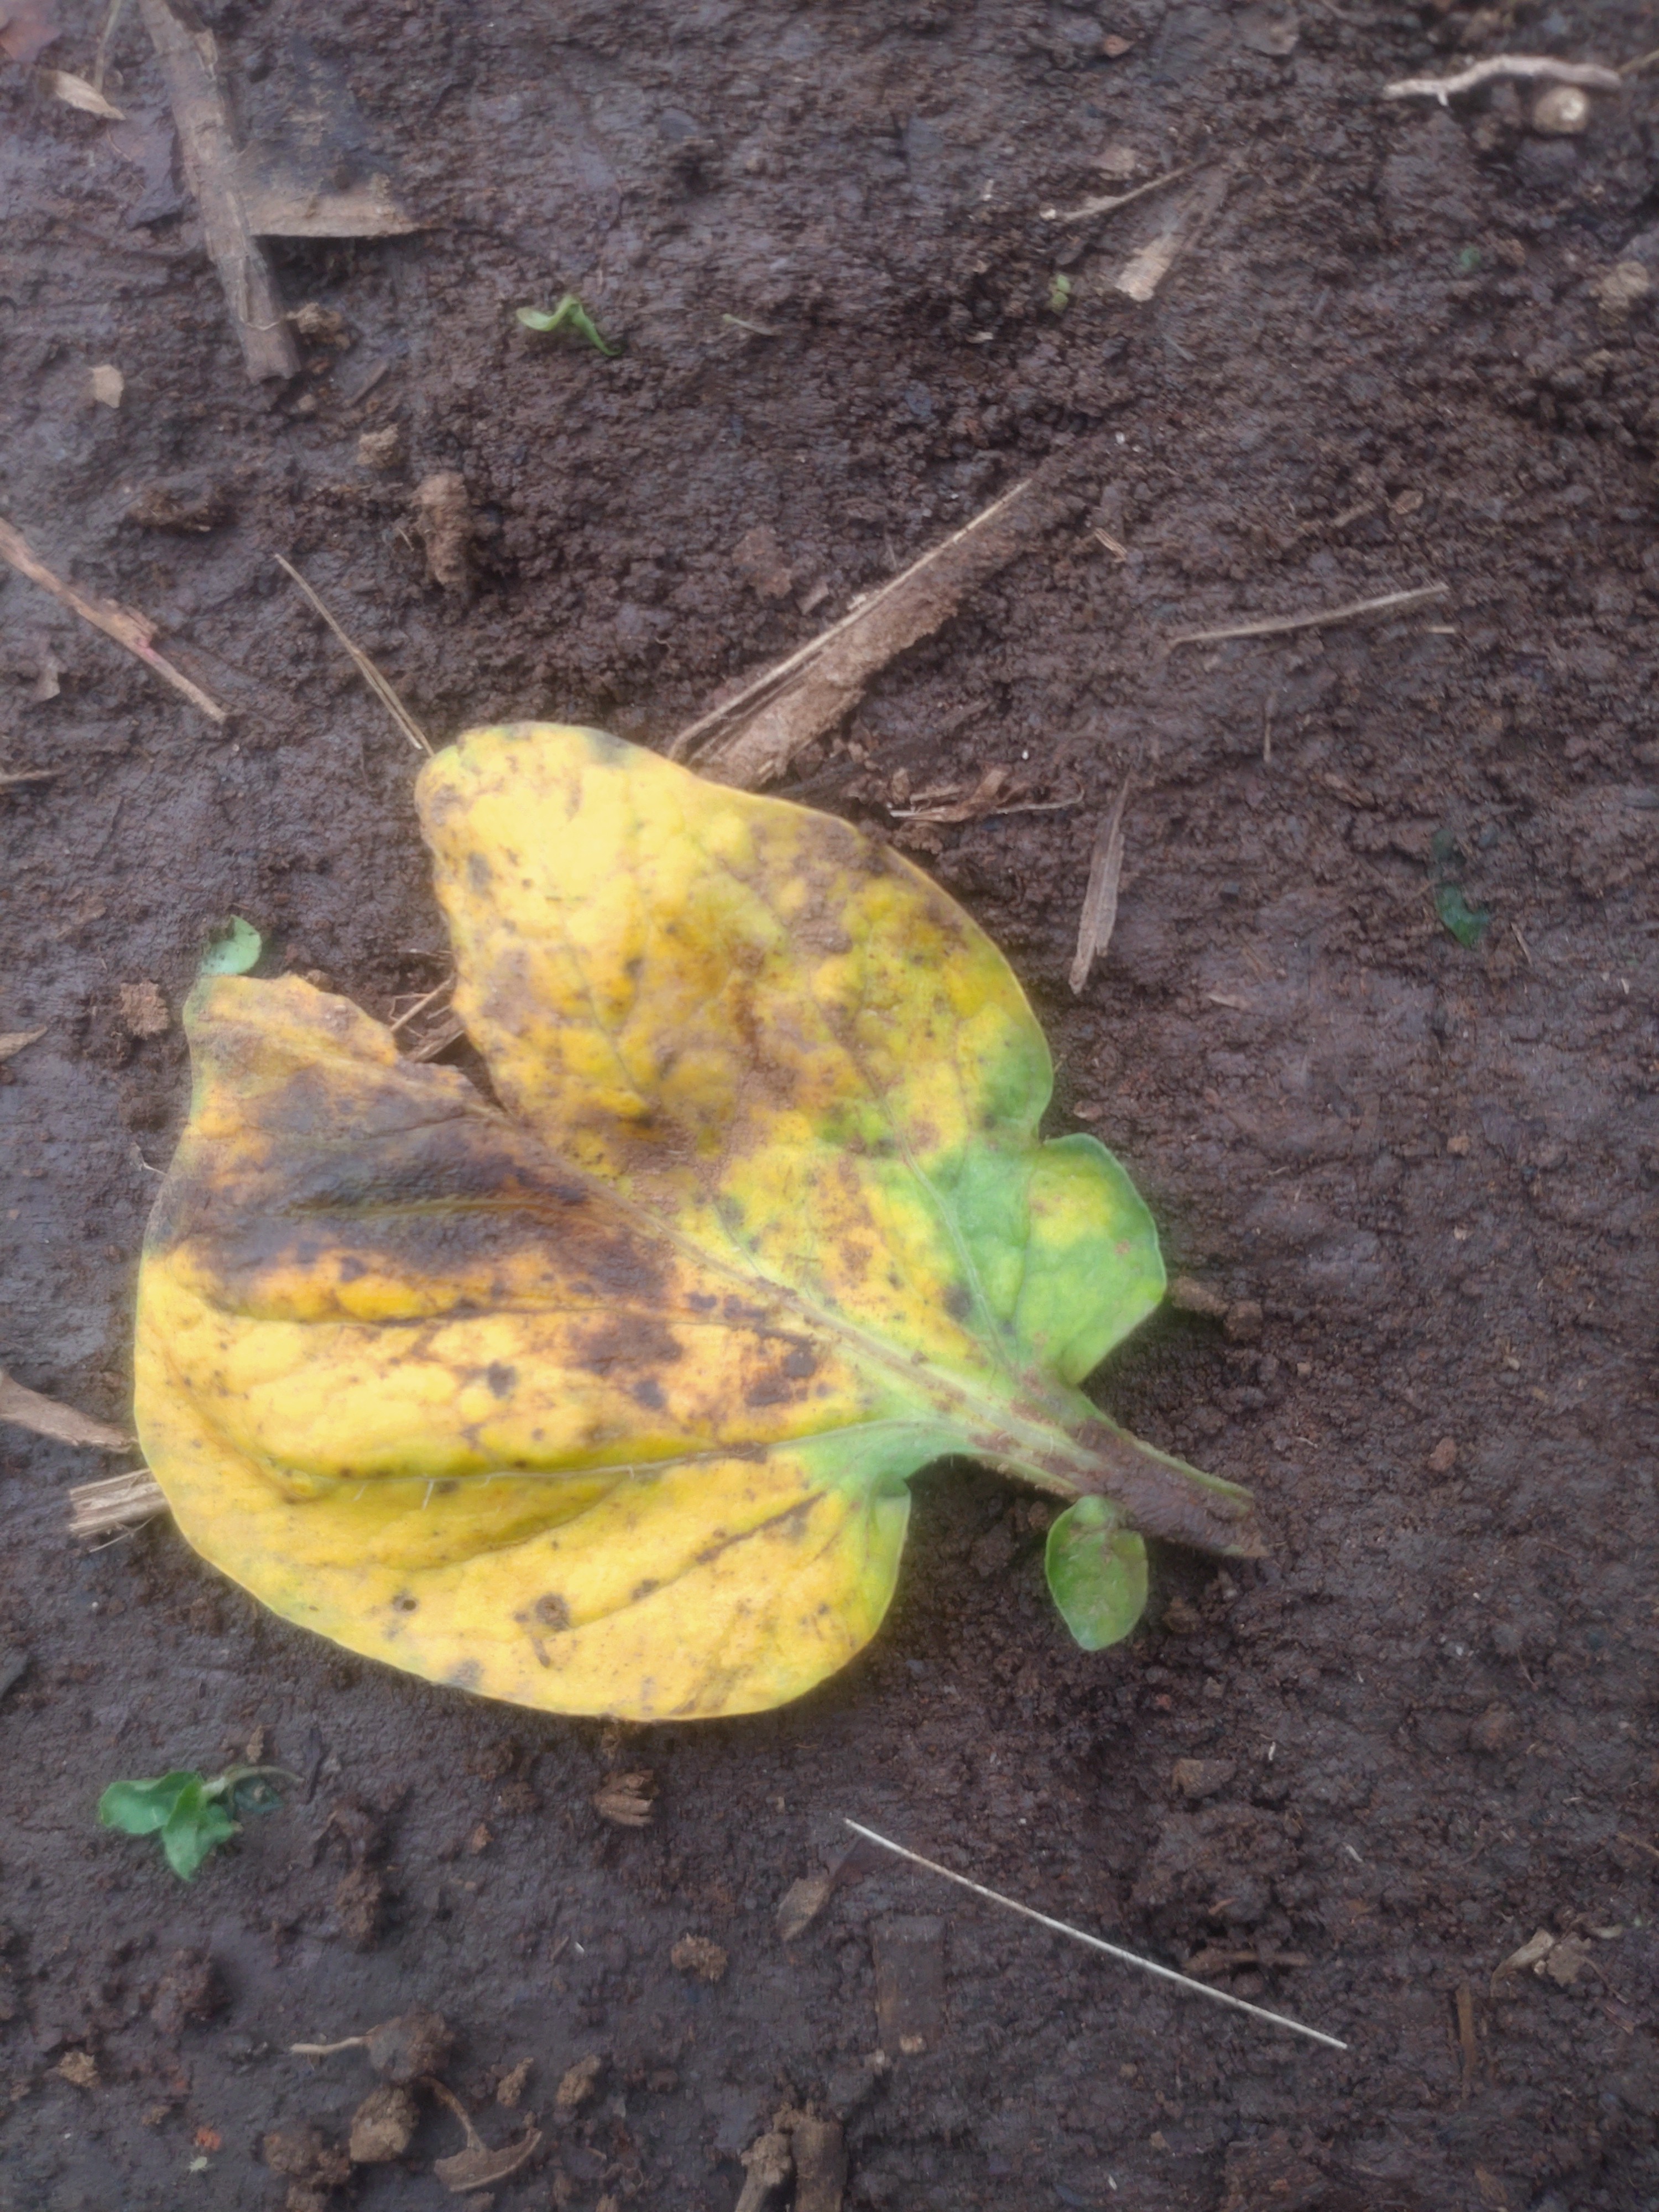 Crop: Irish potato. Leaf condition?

late blight
